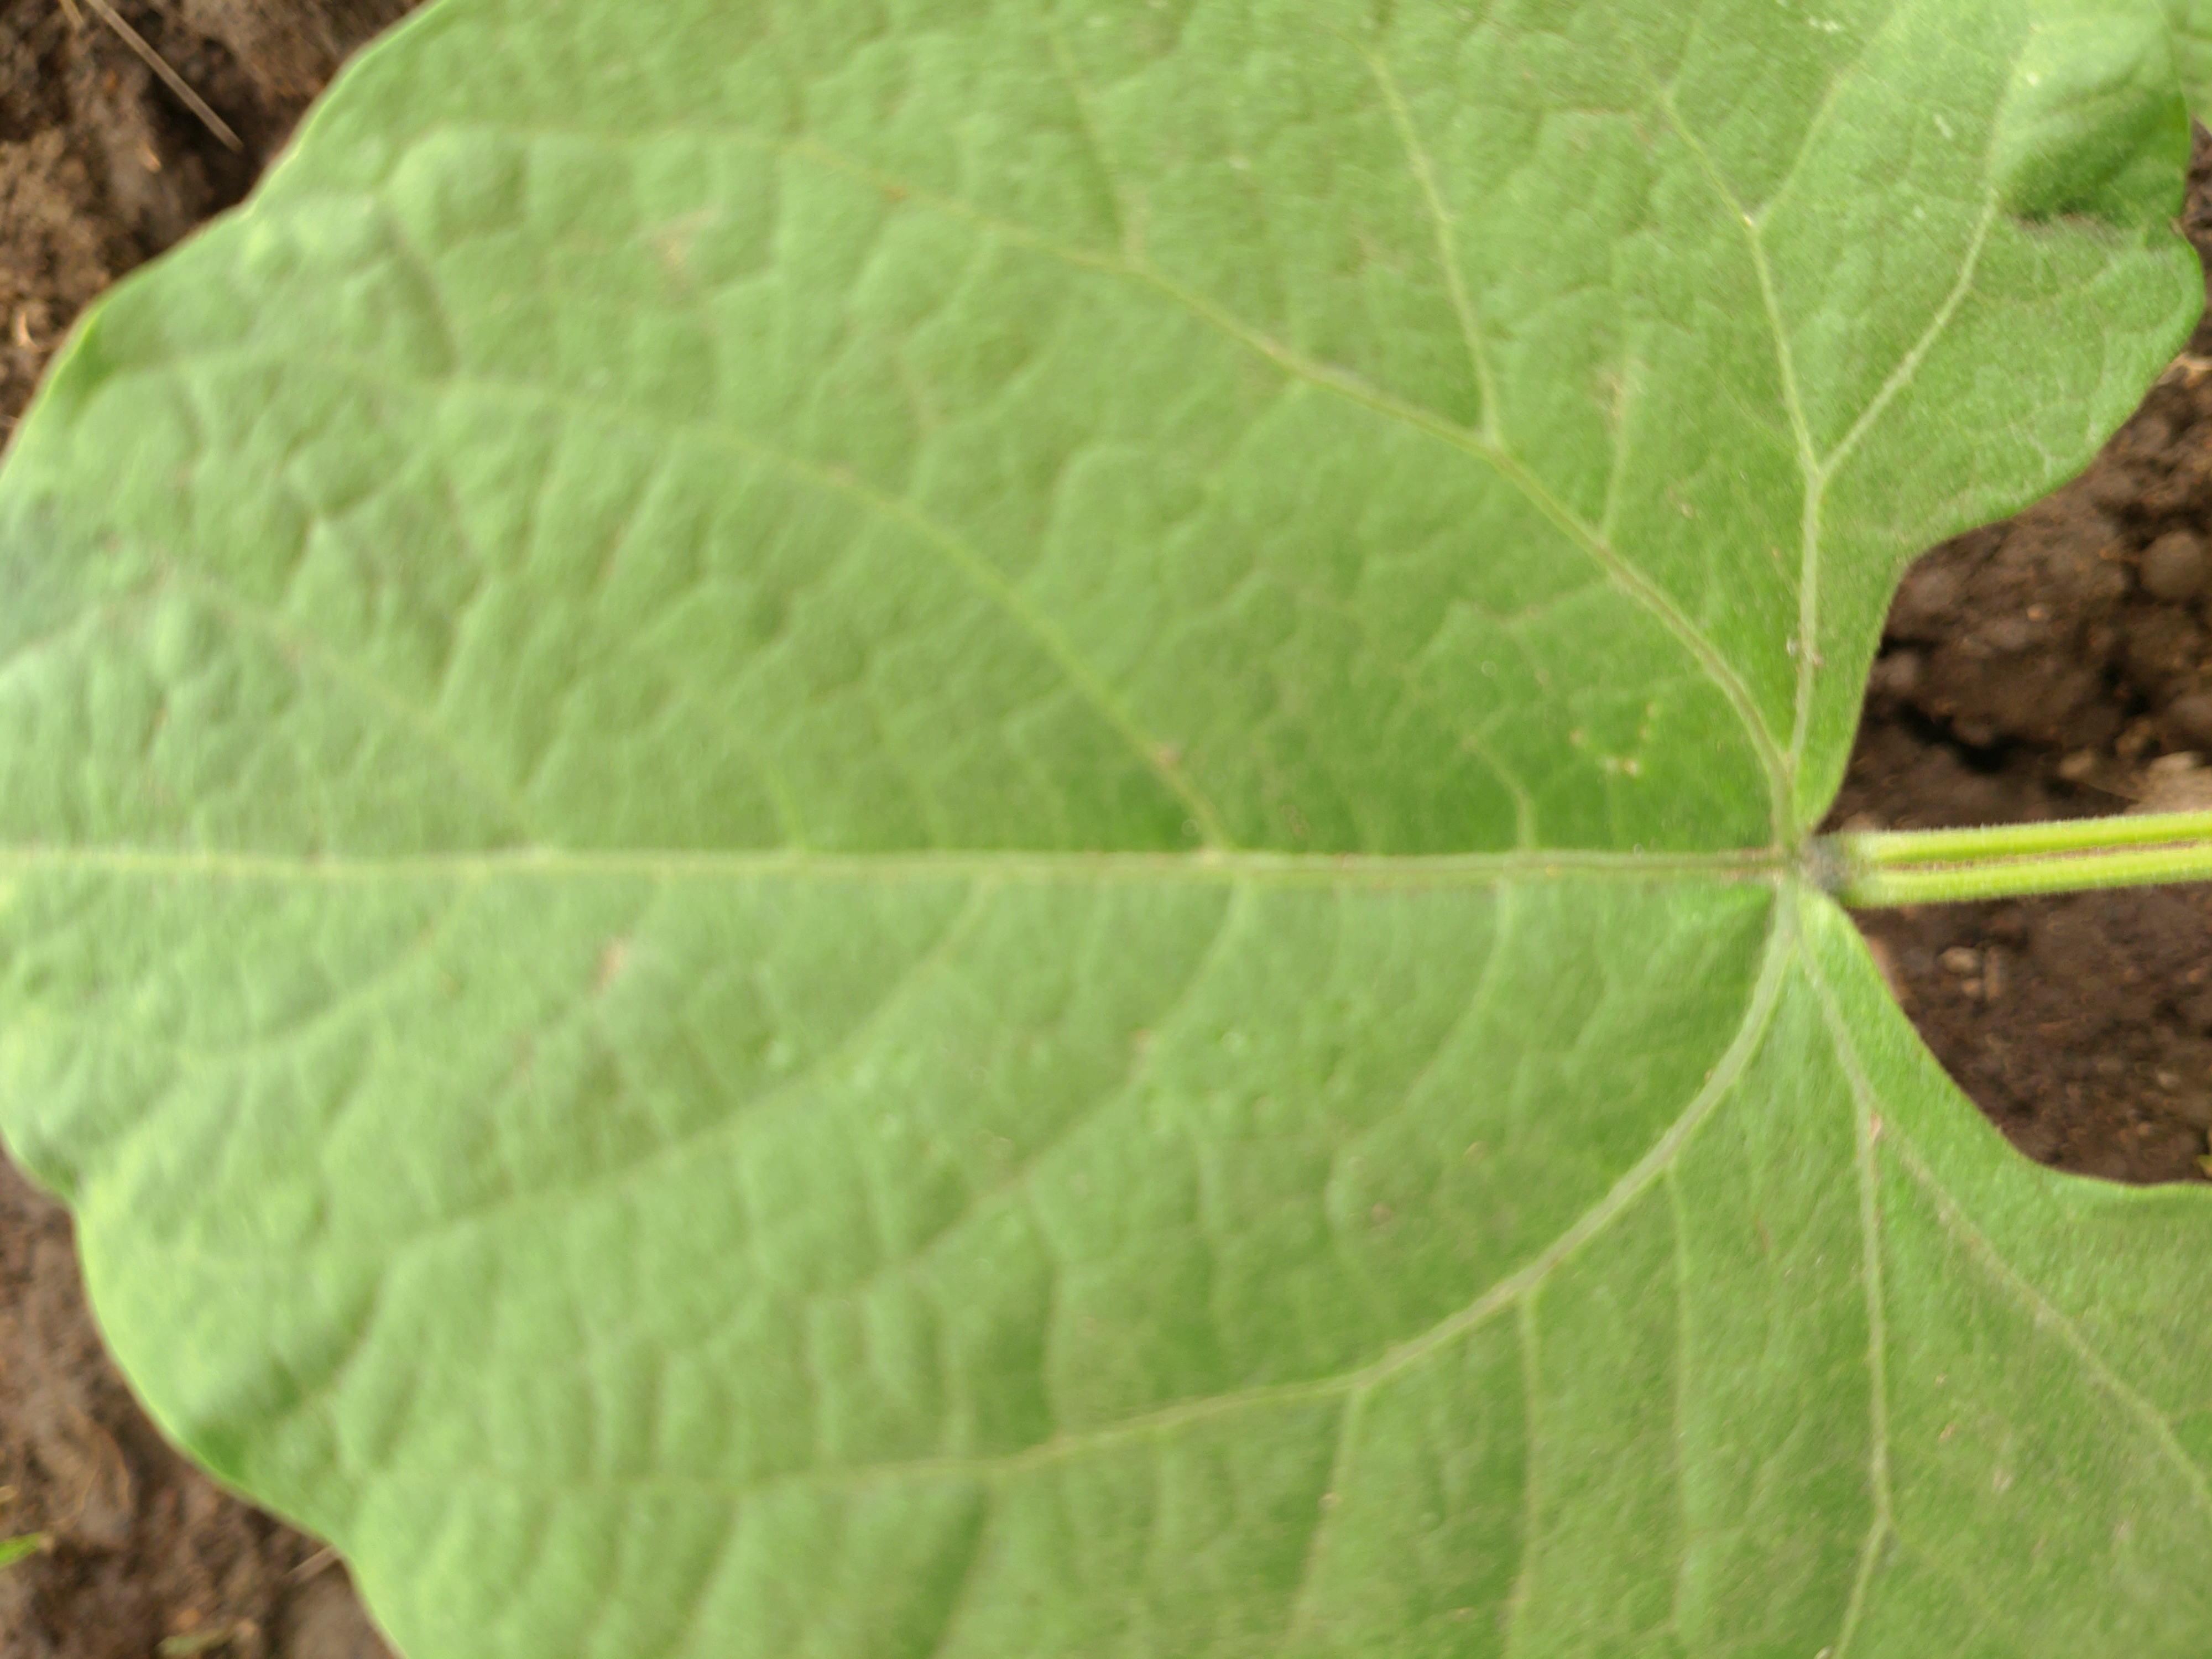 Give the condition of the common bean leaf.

healthy
